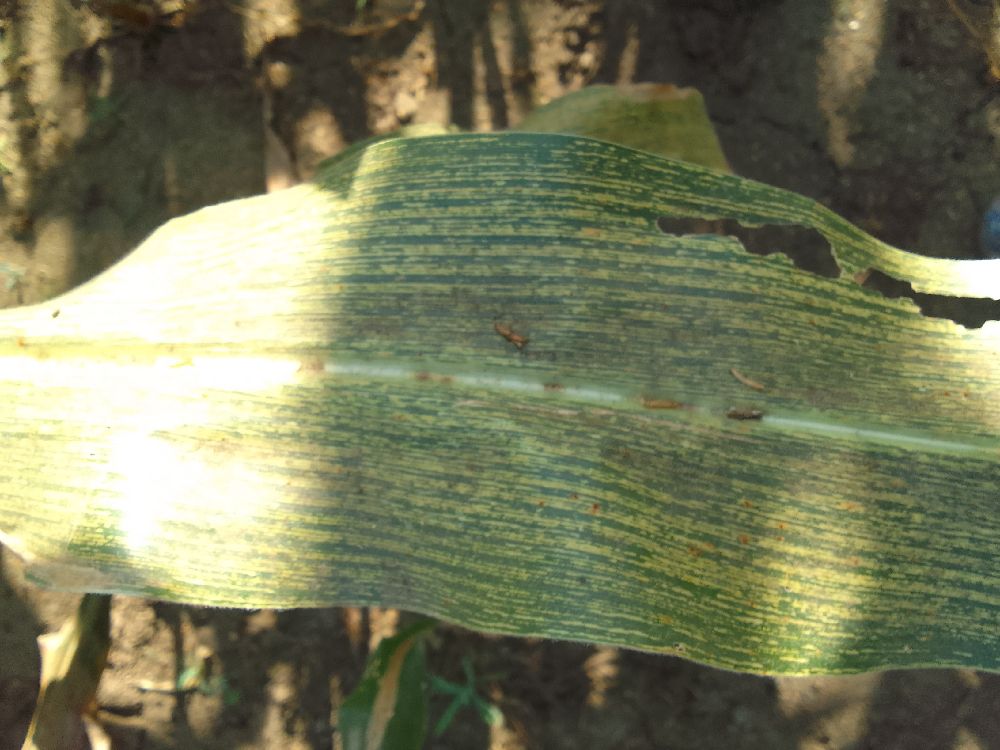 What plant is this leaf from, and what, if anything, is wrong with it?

maize, maize streak virus
